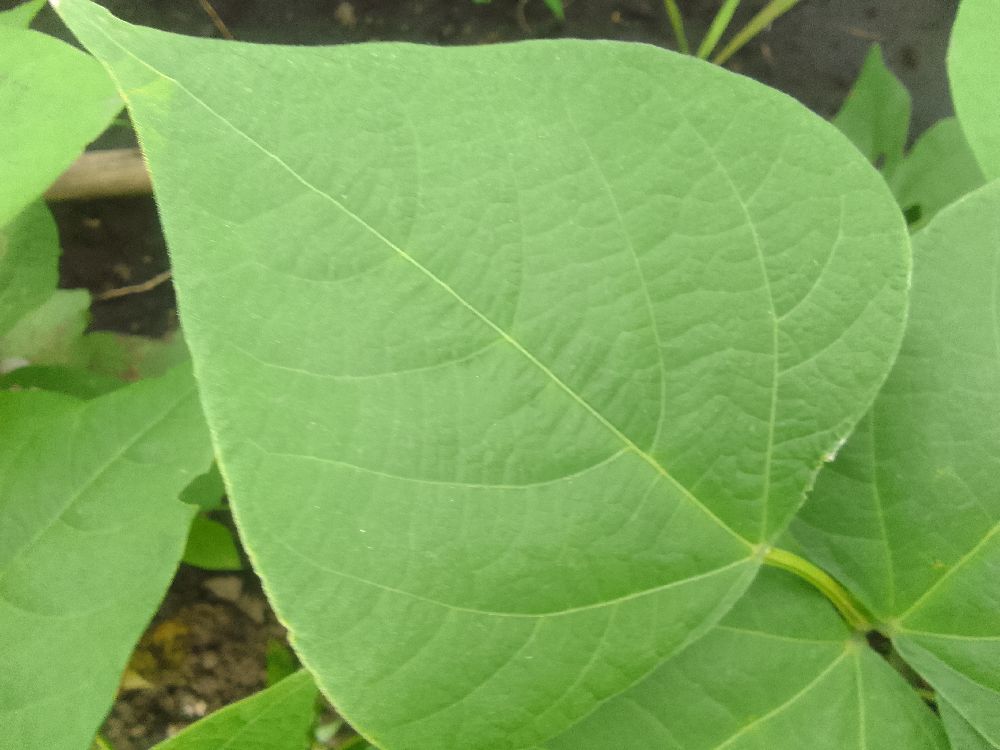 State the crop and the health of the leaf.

common bean, healthy
